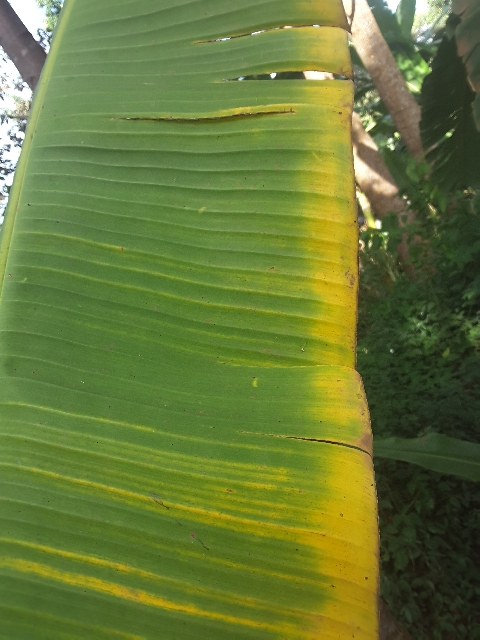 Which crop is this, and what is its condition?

banana, fusarium wilt race 1
